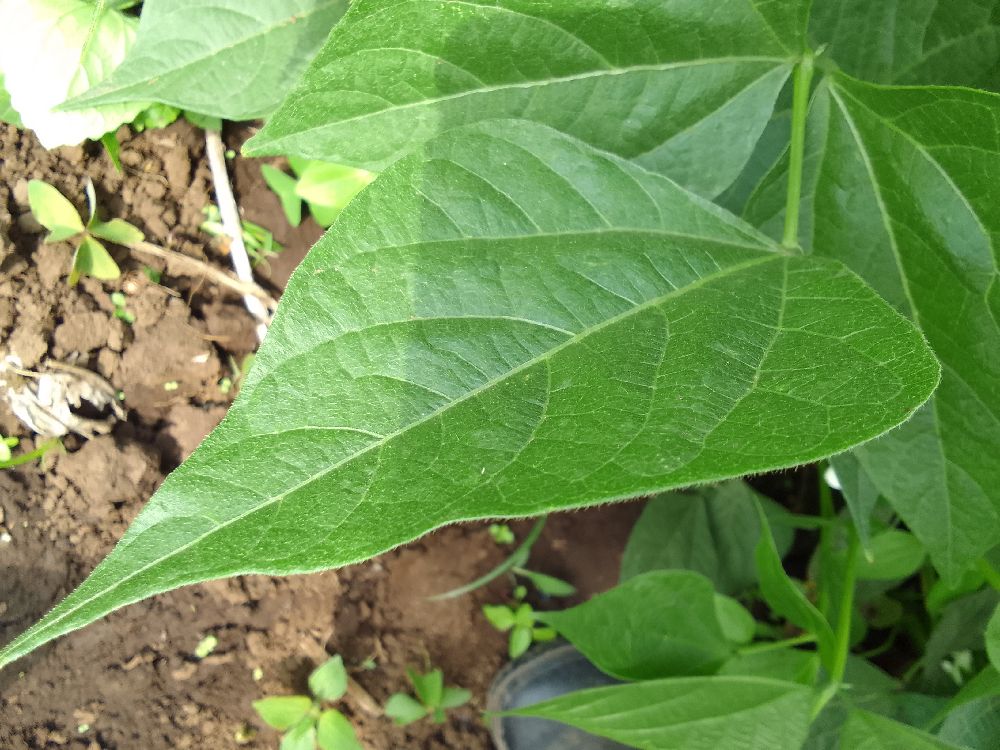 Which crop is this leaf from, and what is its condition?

common bean, healthy
